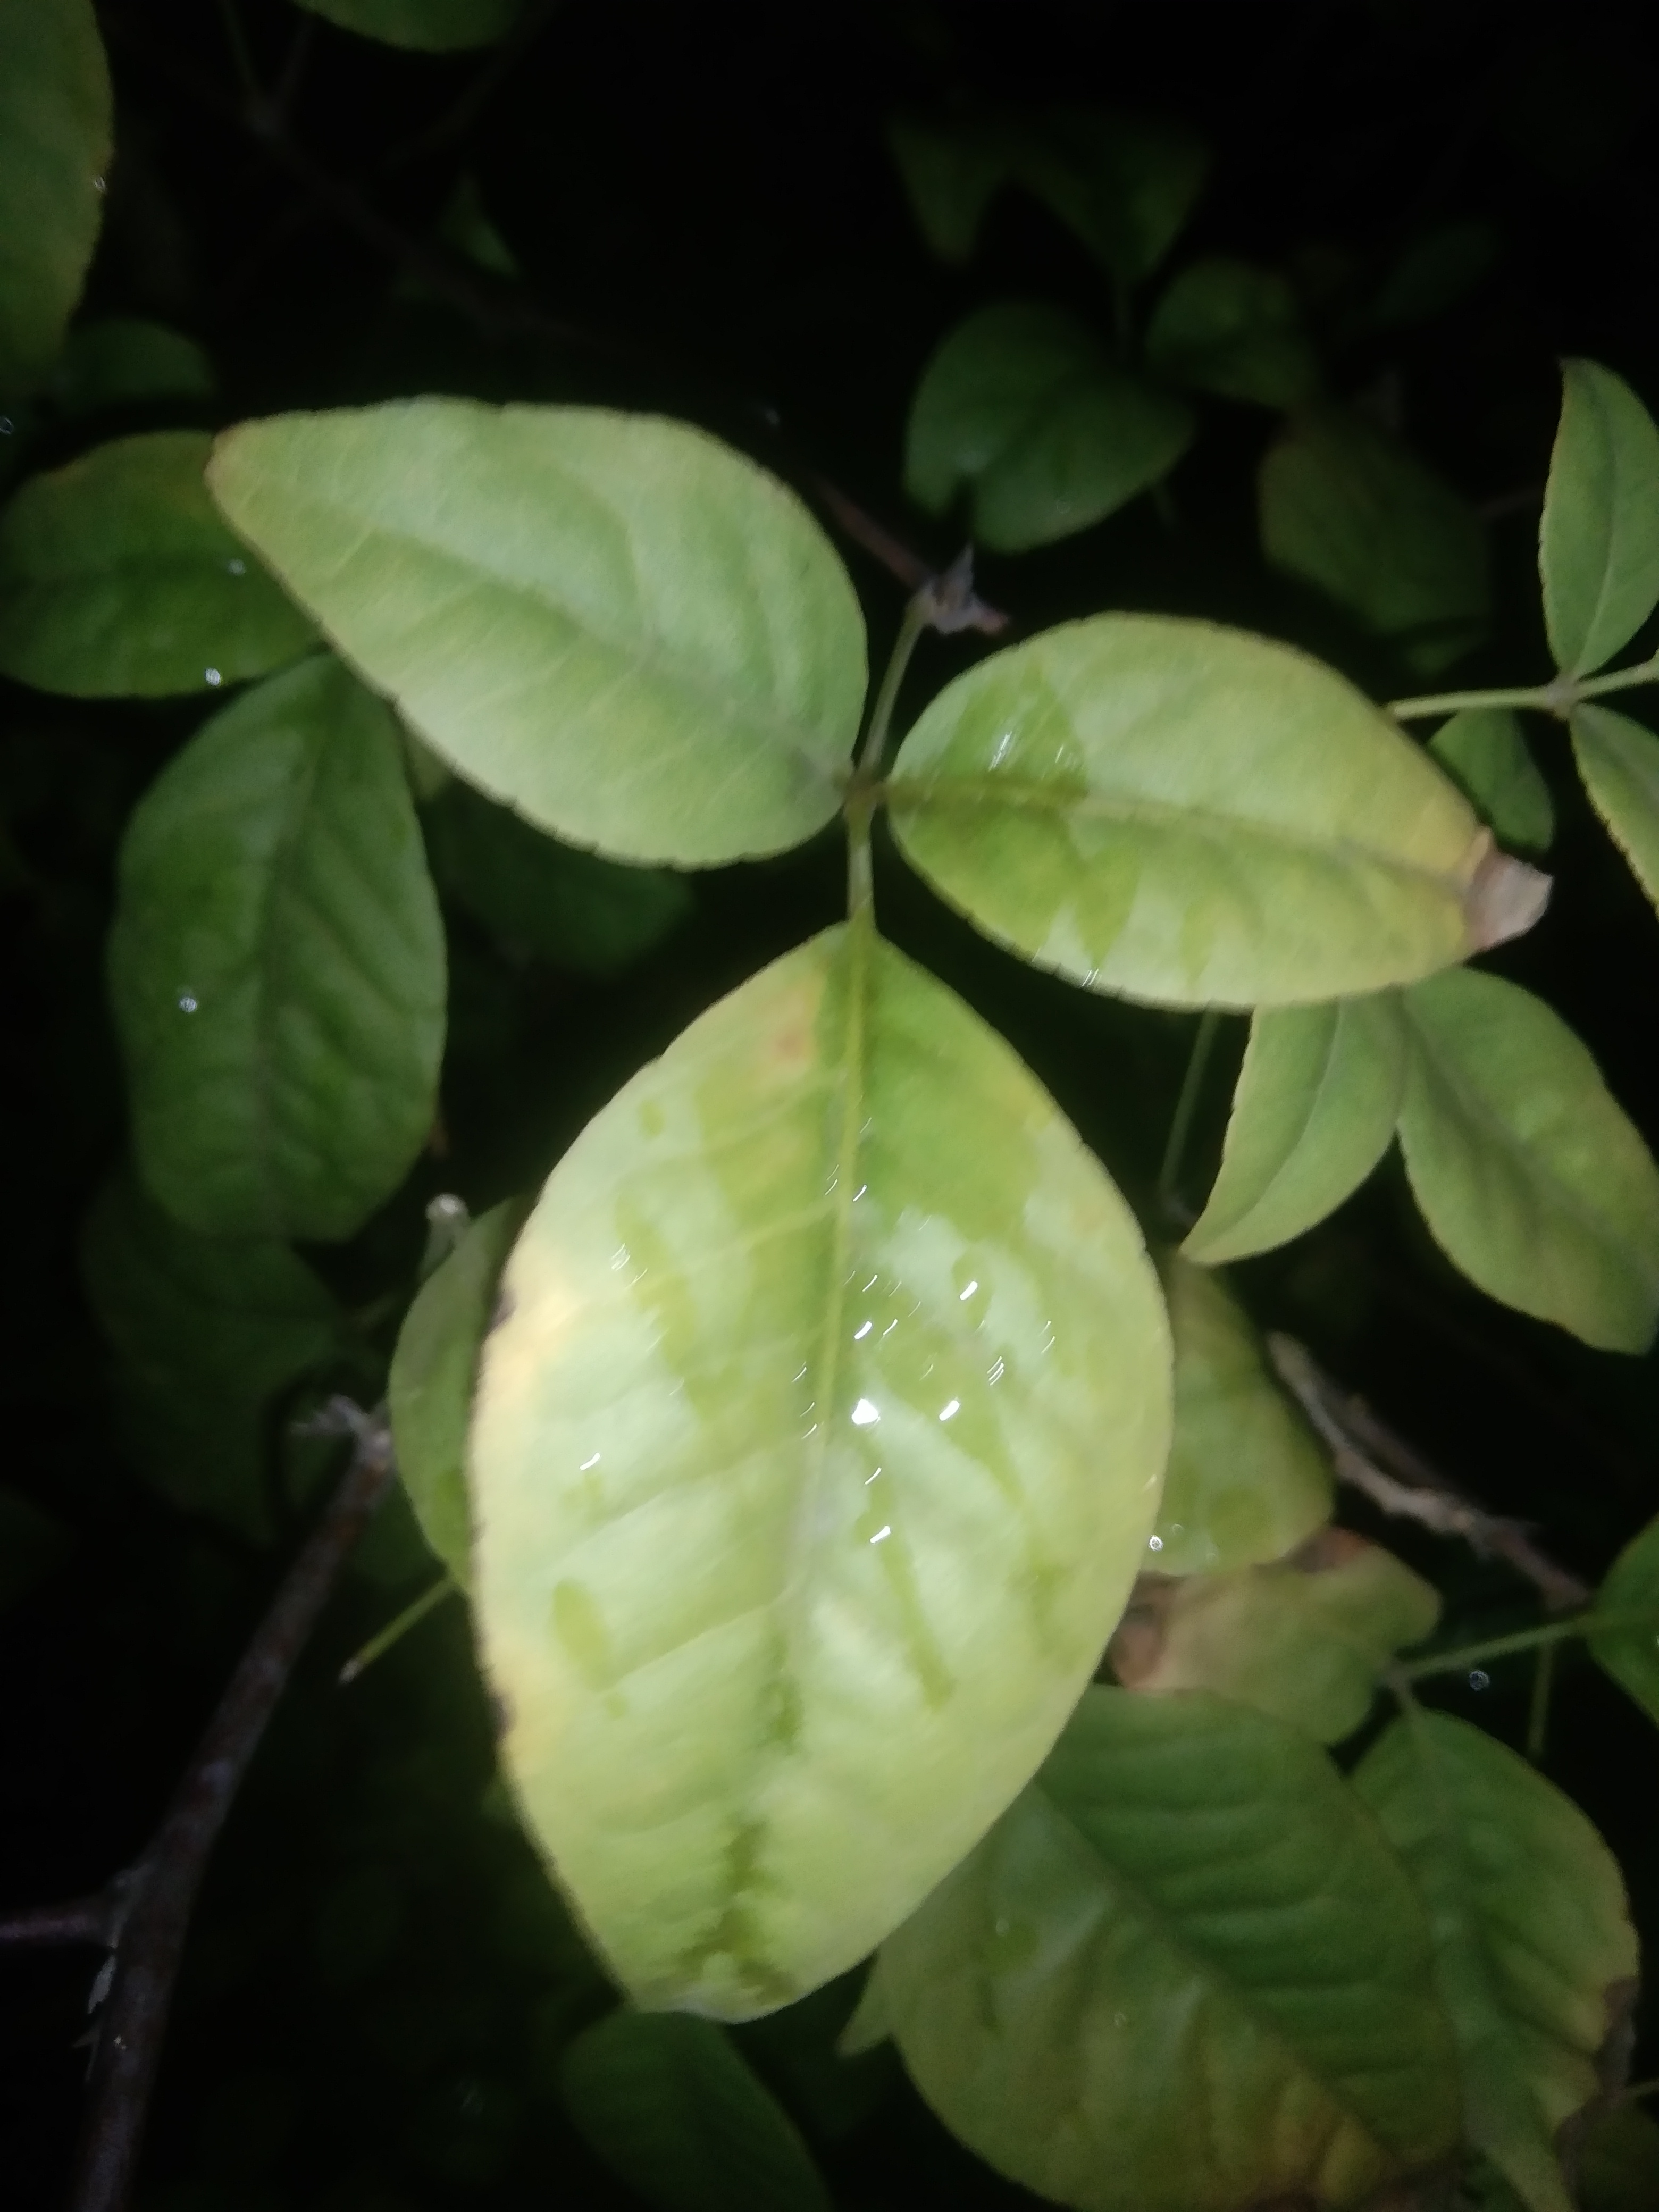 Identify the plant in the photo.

wood apple
